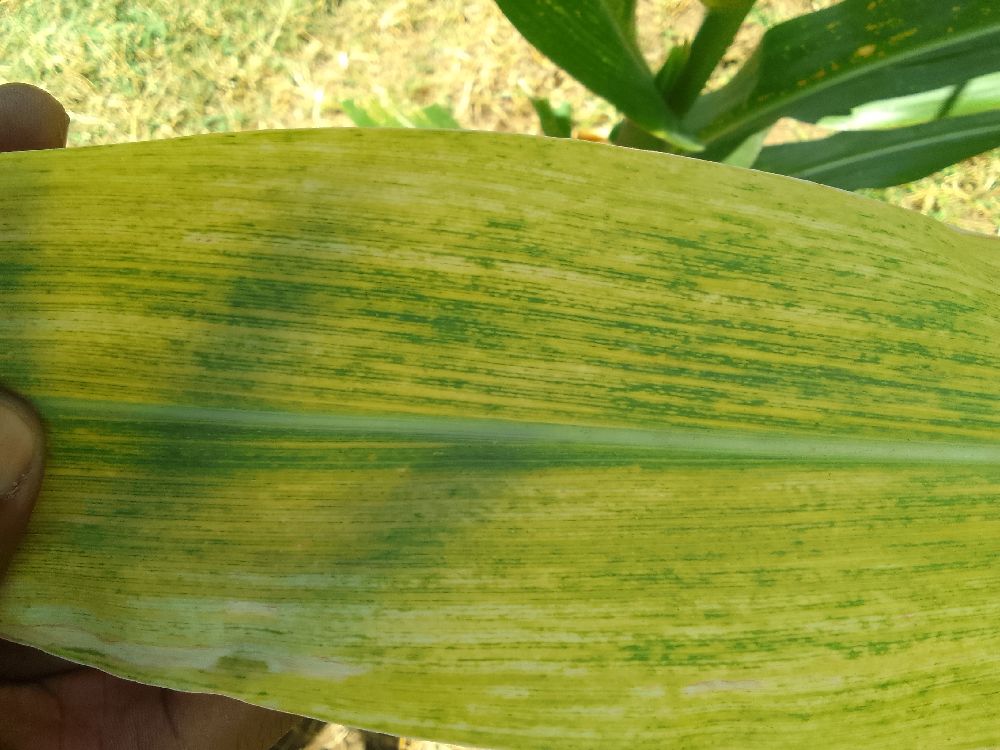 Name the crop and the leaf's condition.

maize, maize lethal necrosis
